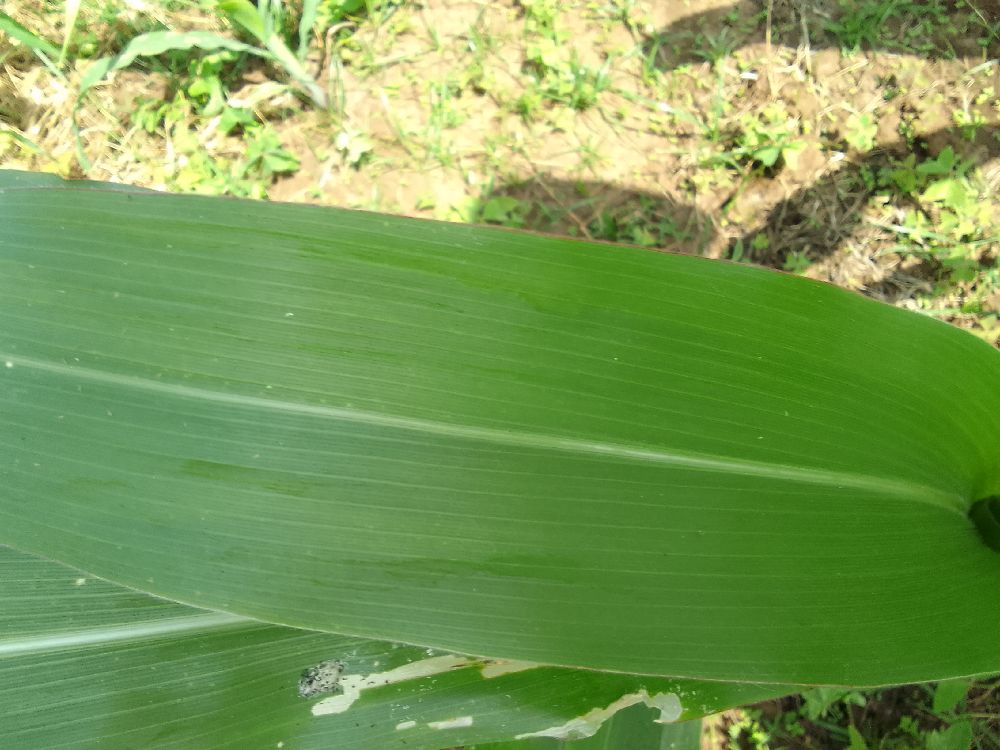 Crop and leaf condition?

maize, healthy
